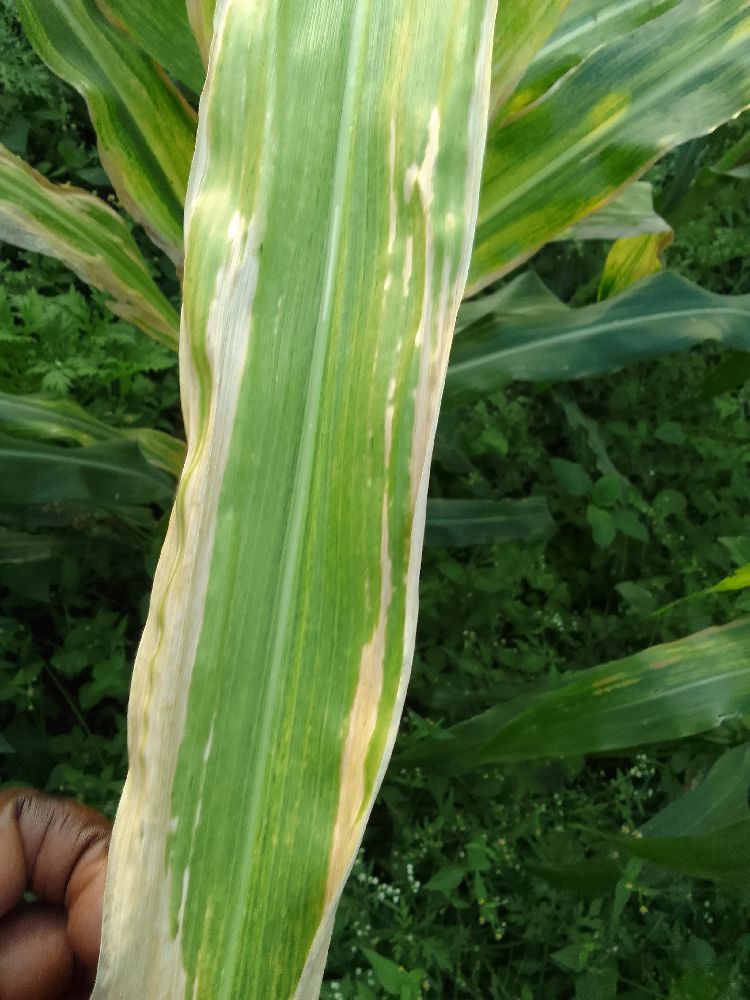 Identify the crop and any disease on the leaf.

maize, maize lethal necrosis
